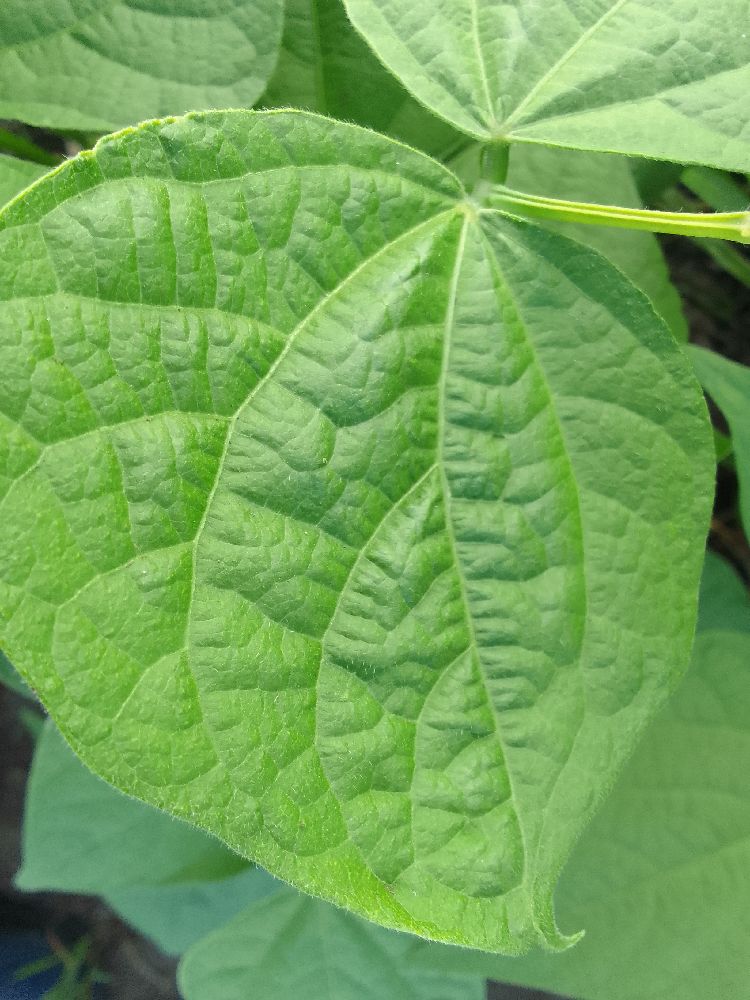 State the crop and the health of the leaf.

common bean, healthy
